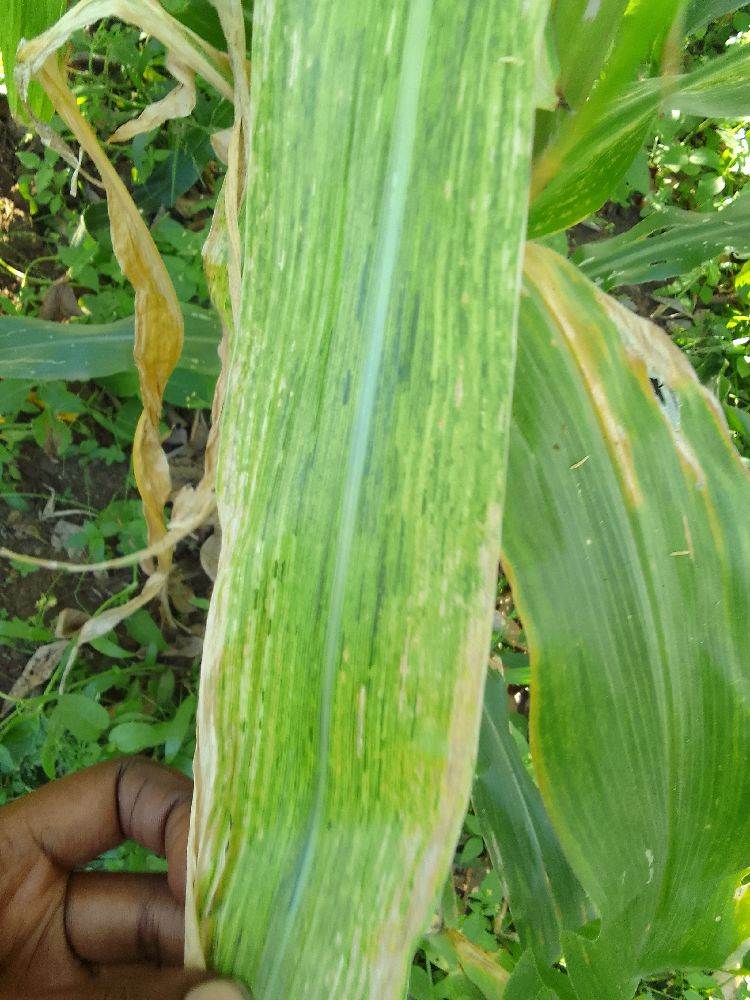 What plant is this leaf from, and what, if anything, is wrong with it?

maize, maize lethal necrosis
